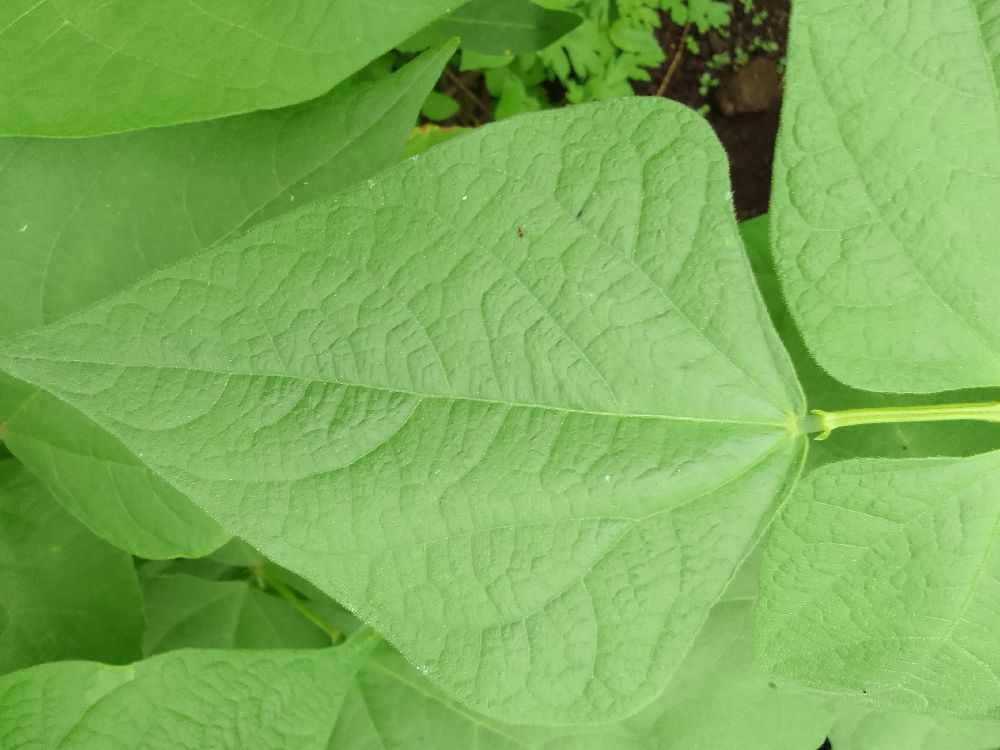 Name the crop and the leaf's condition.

common bean, healthy
